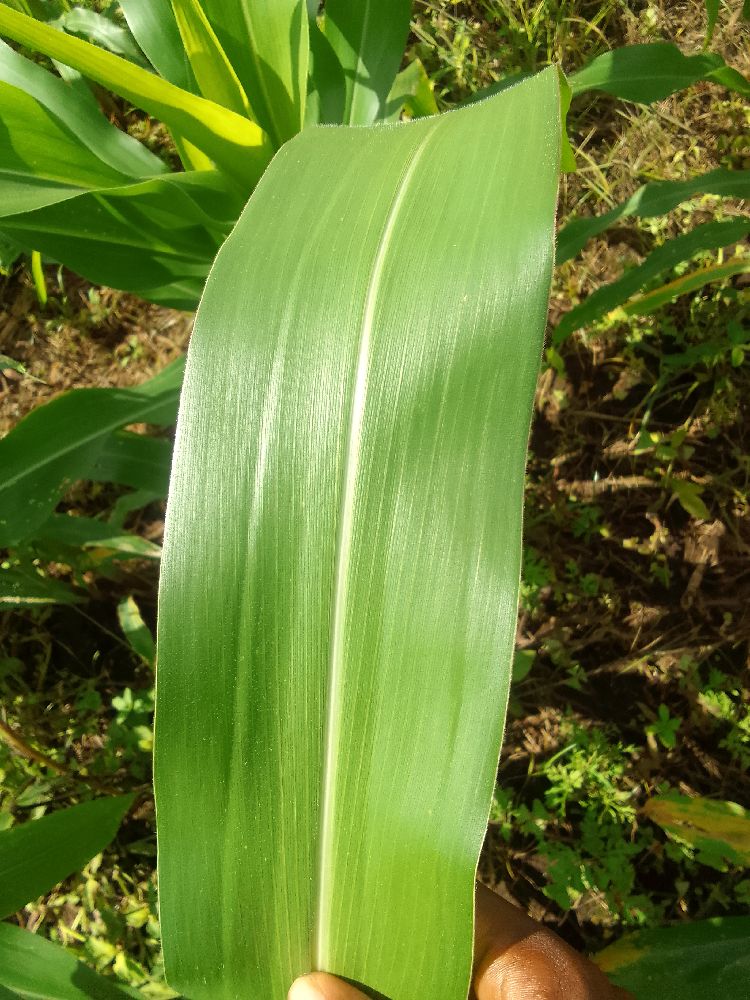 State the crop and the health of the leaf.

maize, healthy
